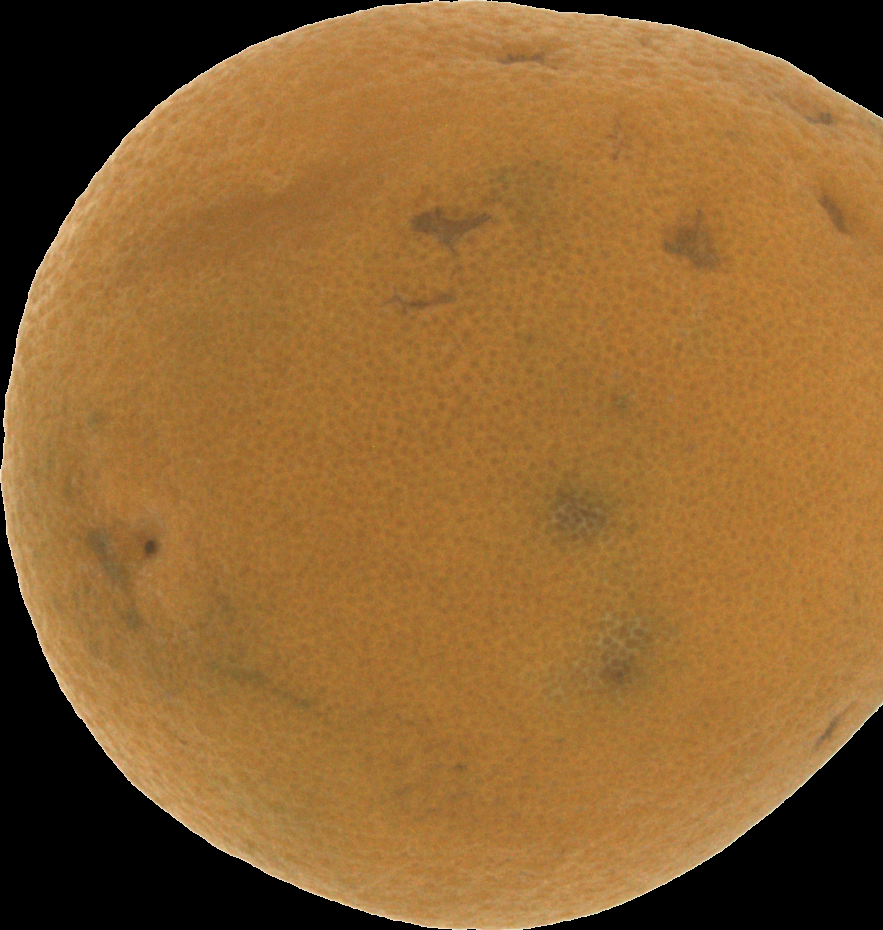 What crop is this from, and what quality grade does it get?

orange, bad
